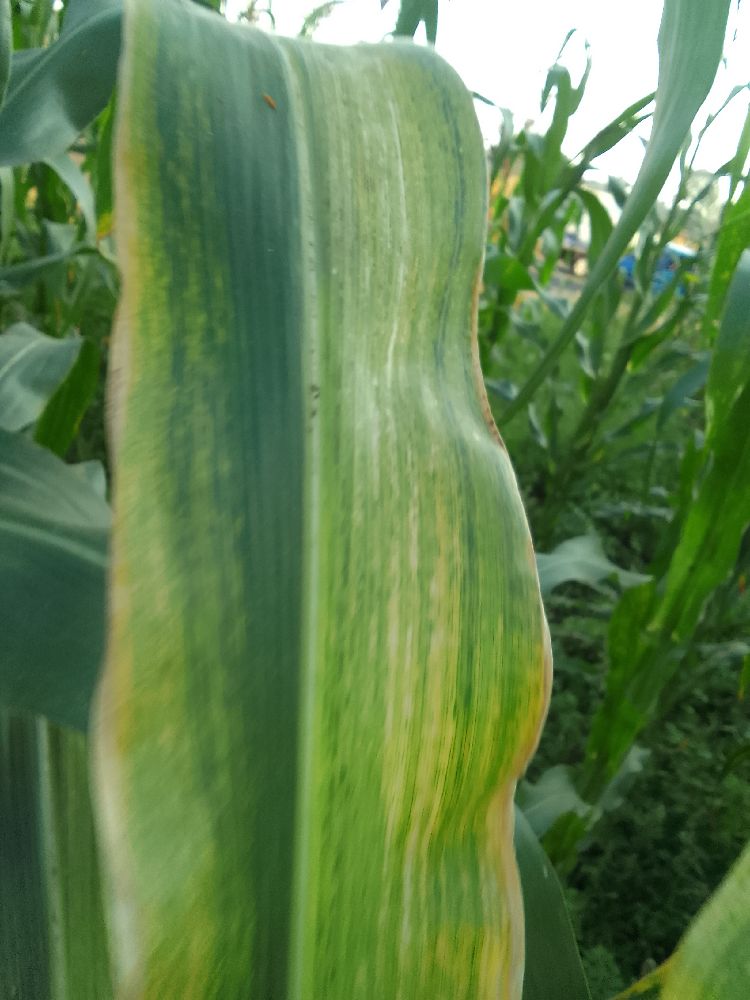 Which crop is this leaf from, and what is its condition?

maize, maize lethal necrosis
